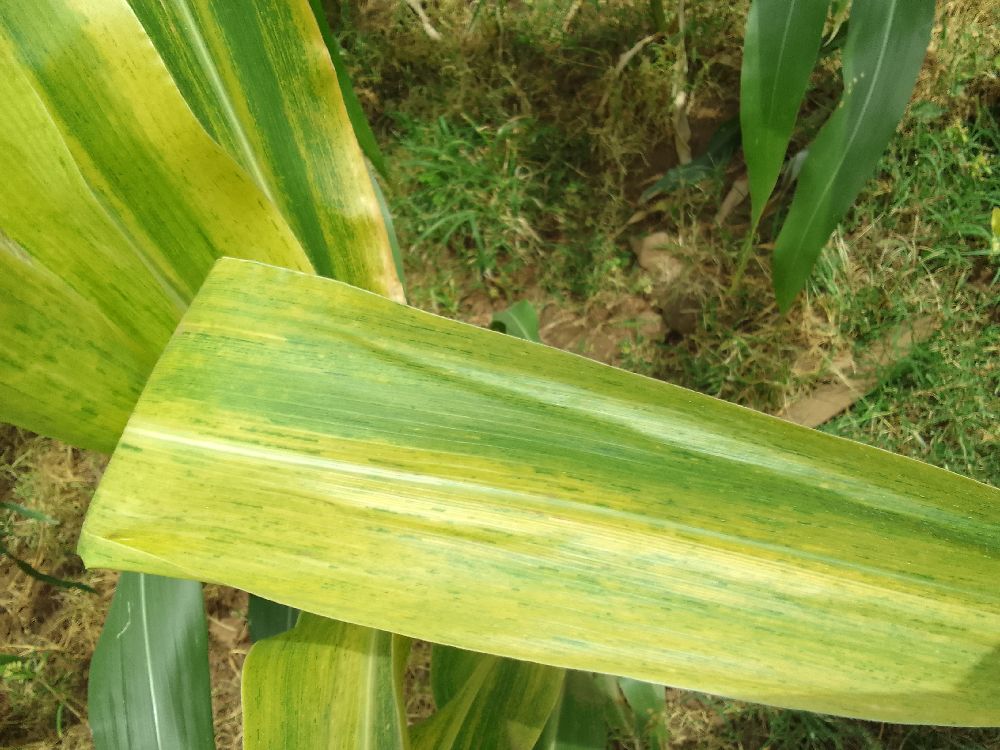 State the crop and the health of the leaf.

maize, maize lethal necrosis
